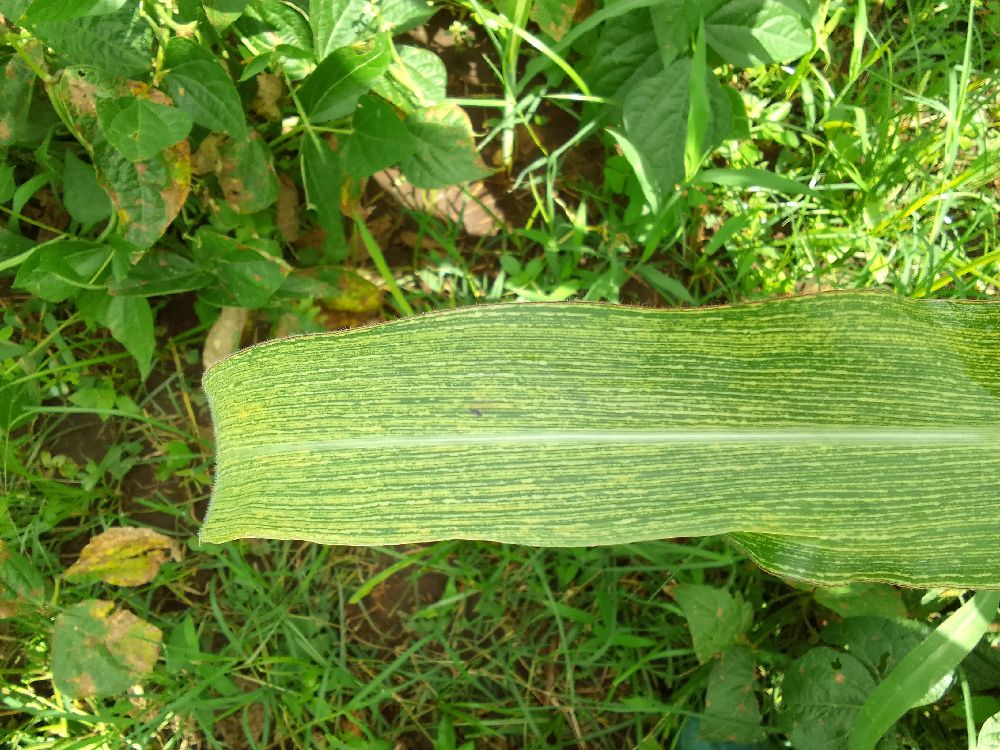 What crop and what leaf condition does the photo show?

maize, maize streak virus
